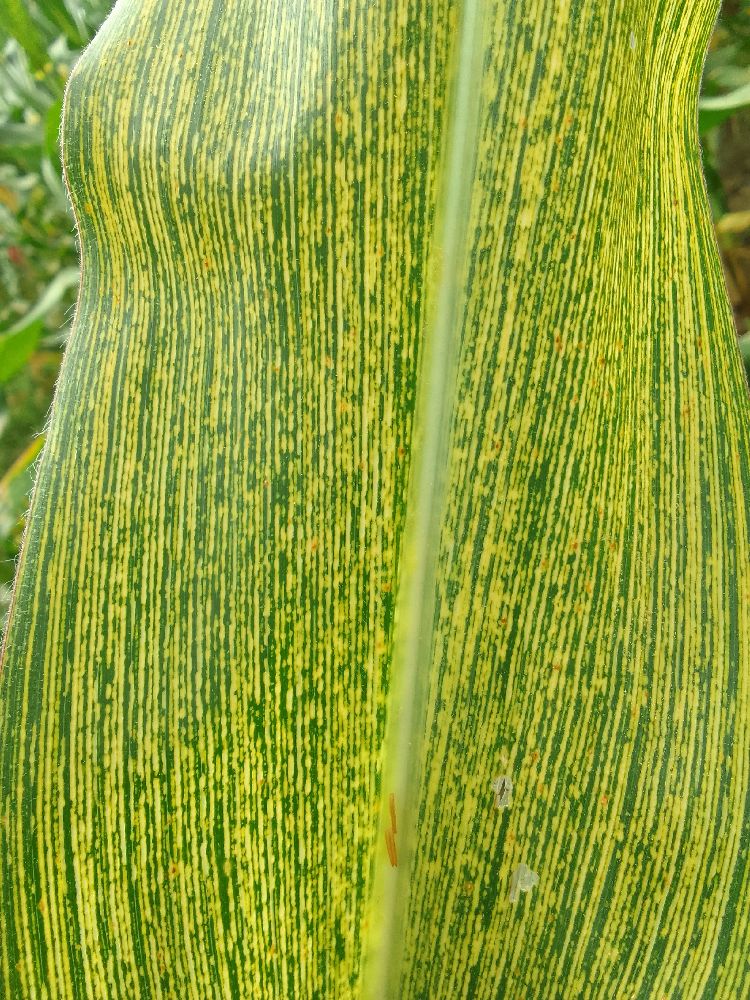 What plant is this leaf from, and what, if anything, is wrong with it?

maize, maize streak virus
